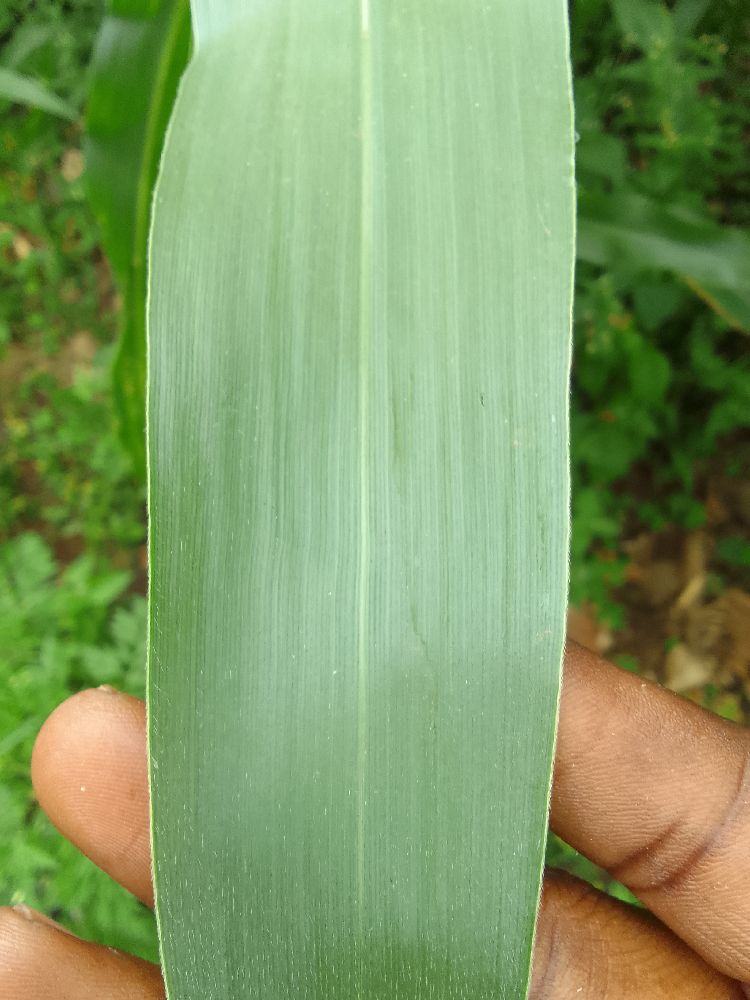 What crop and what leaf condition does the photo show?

maize, healthy
